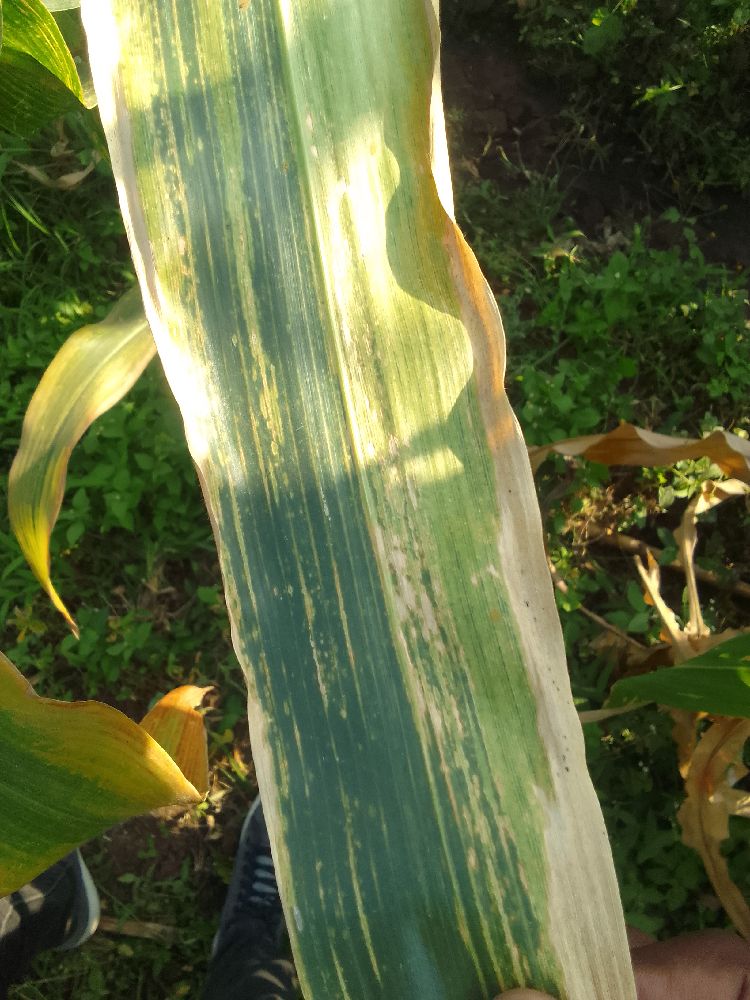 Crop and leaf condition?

maize, maize lethal necrosis
